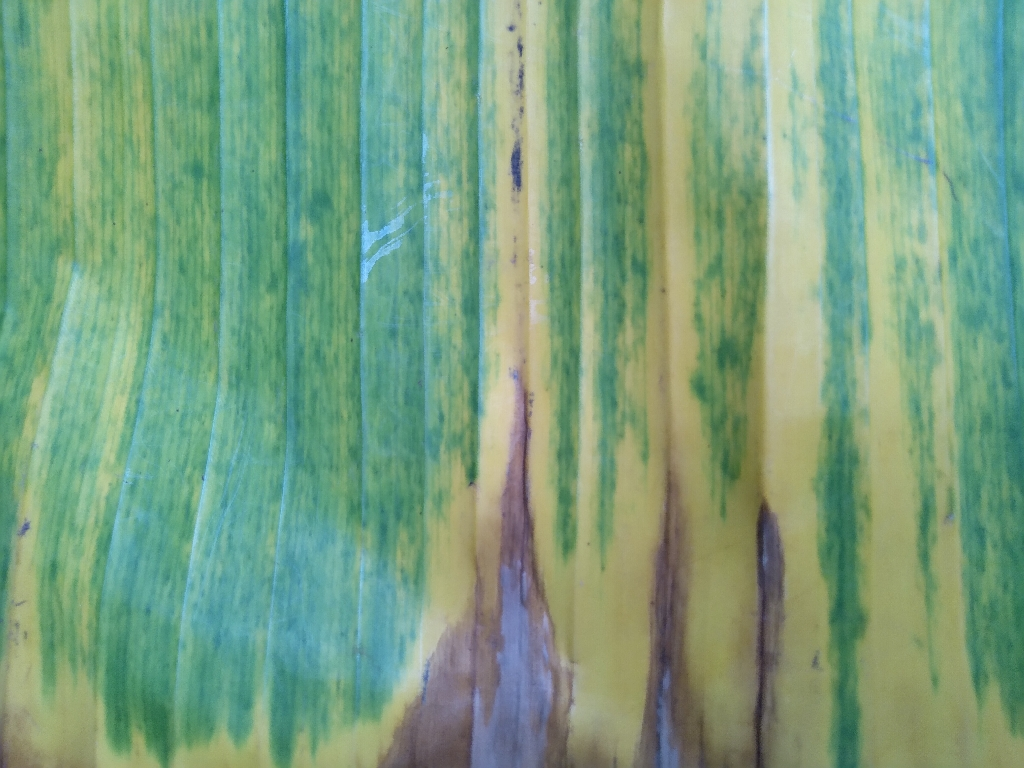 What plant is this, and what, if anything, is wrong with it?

banana, fusarium wilt race 1
